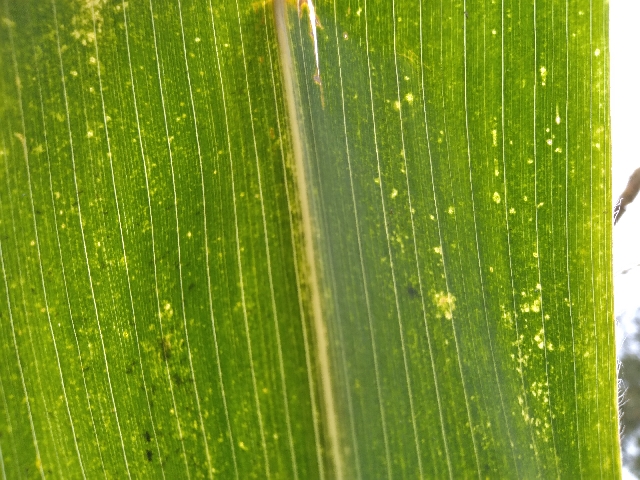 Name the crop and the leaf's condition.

maize, maize lethal necrosis
